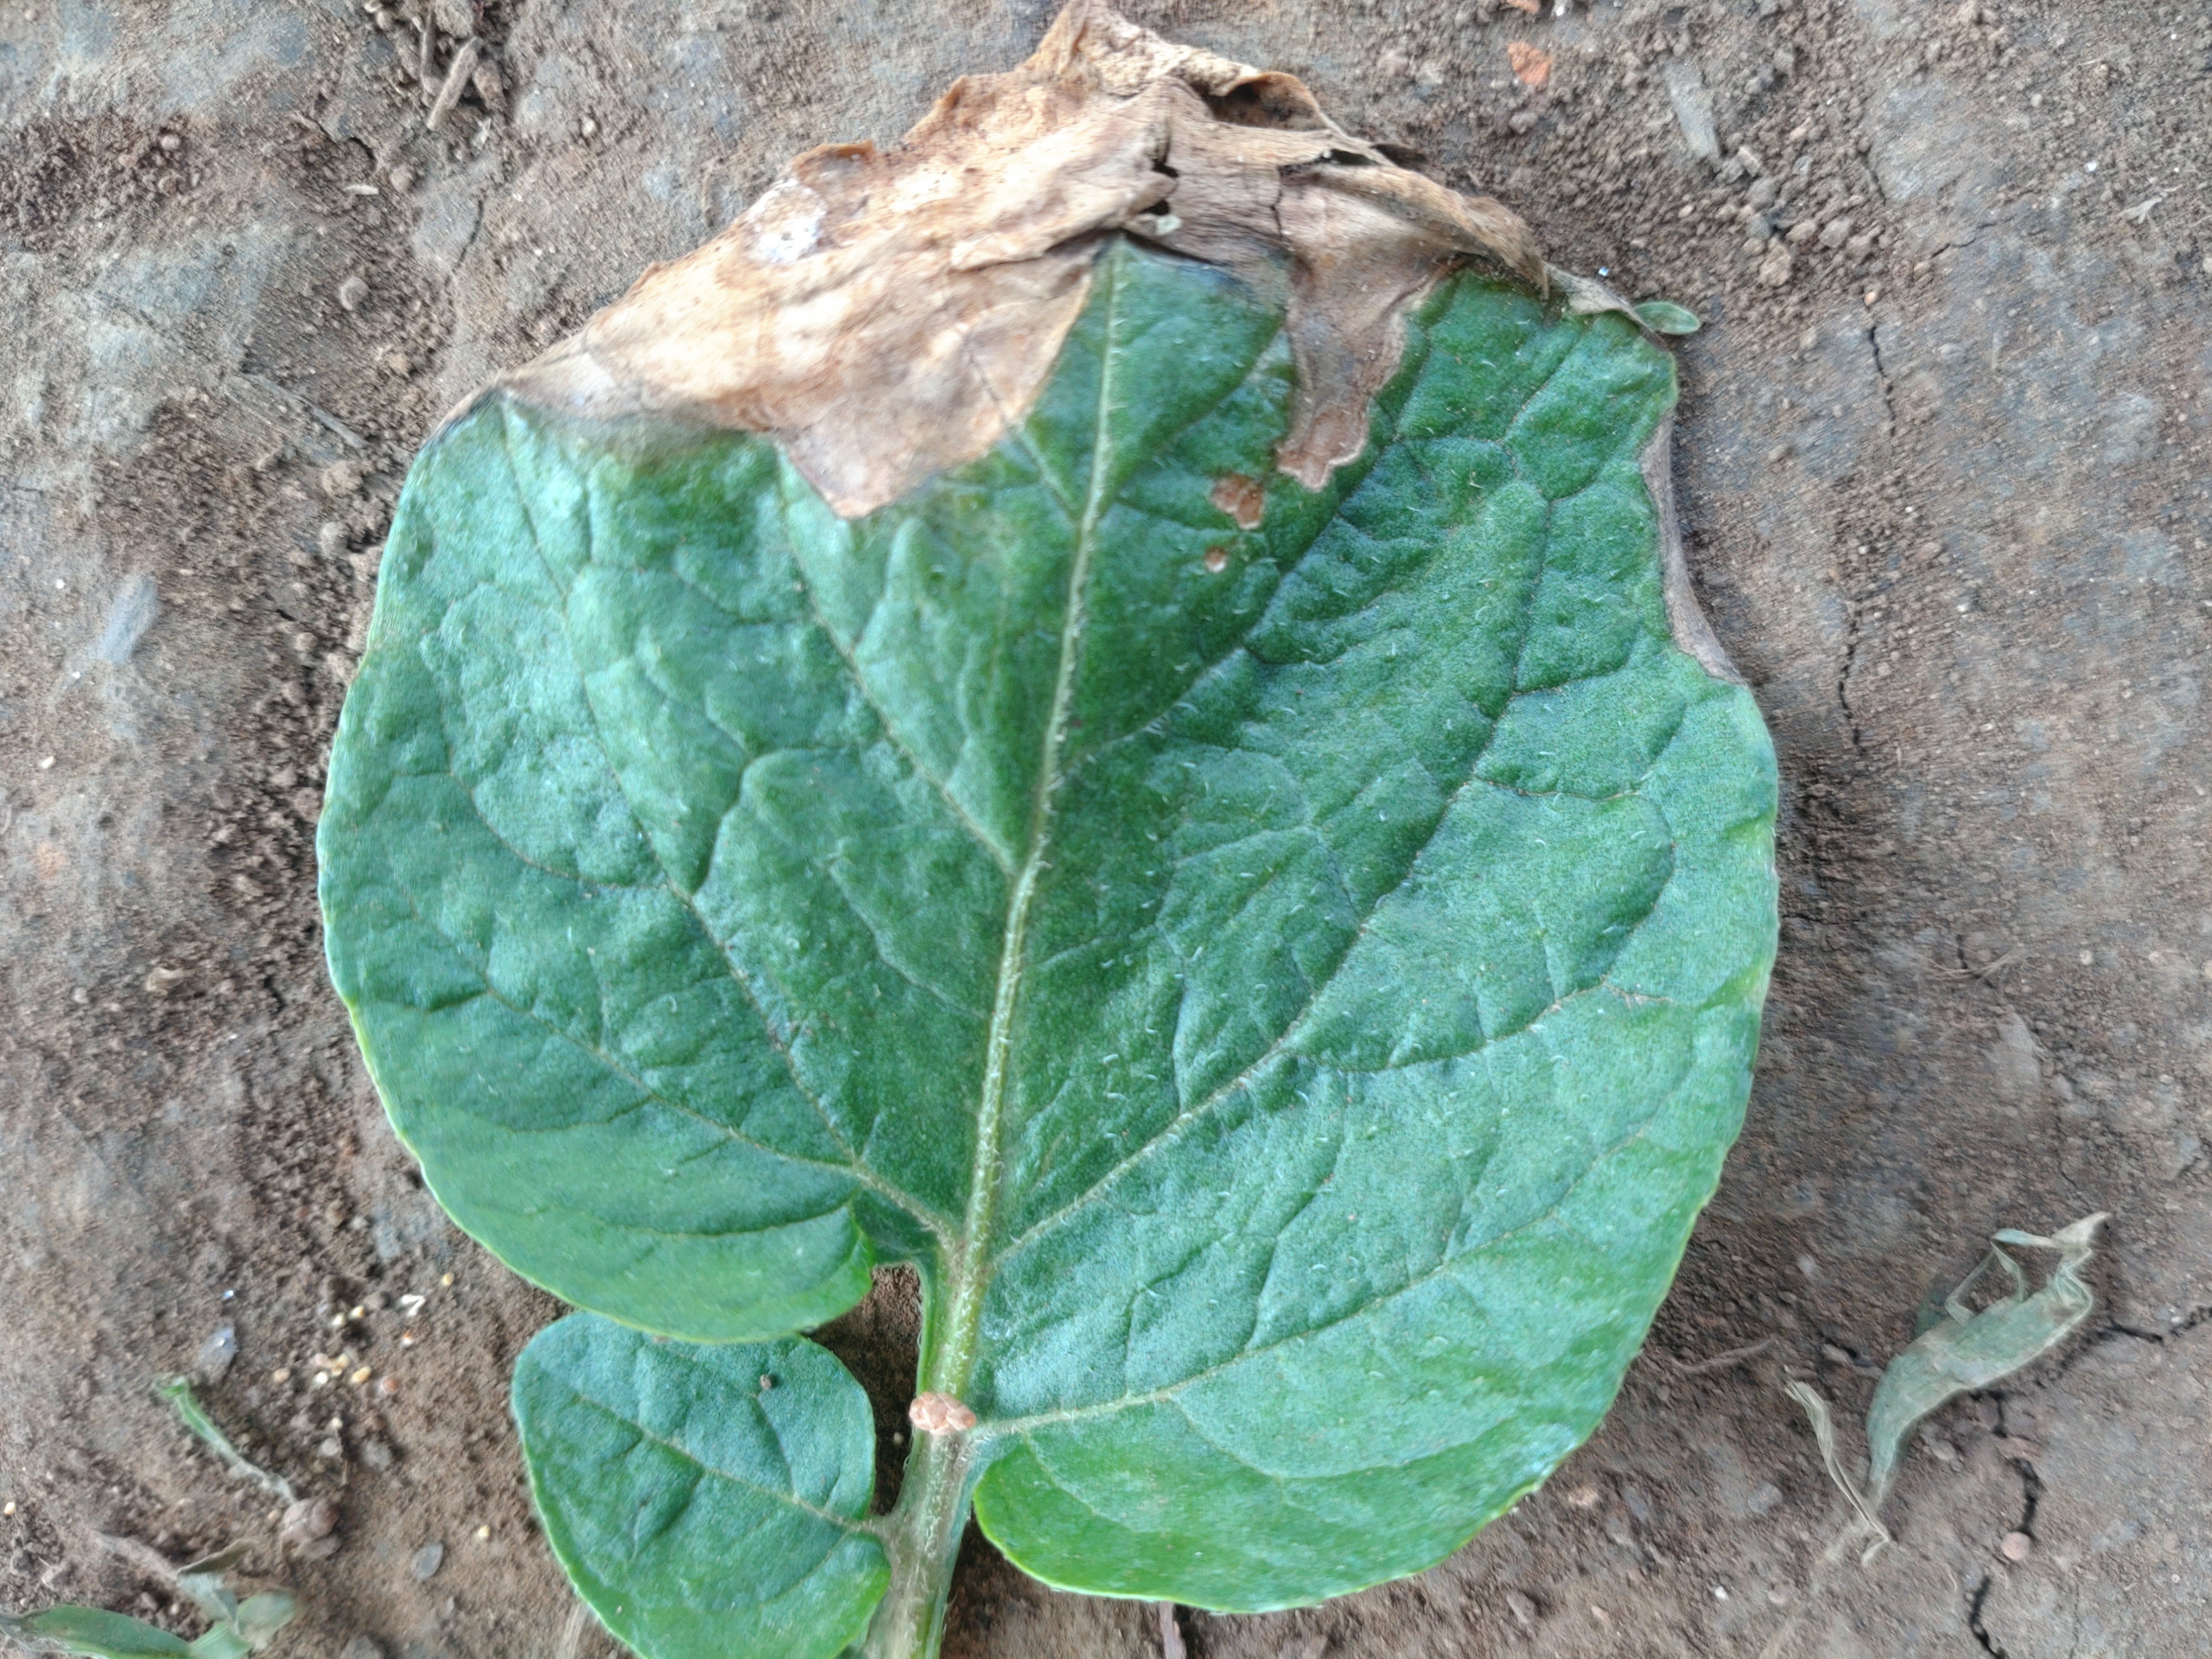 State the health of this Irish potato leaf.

early blight
